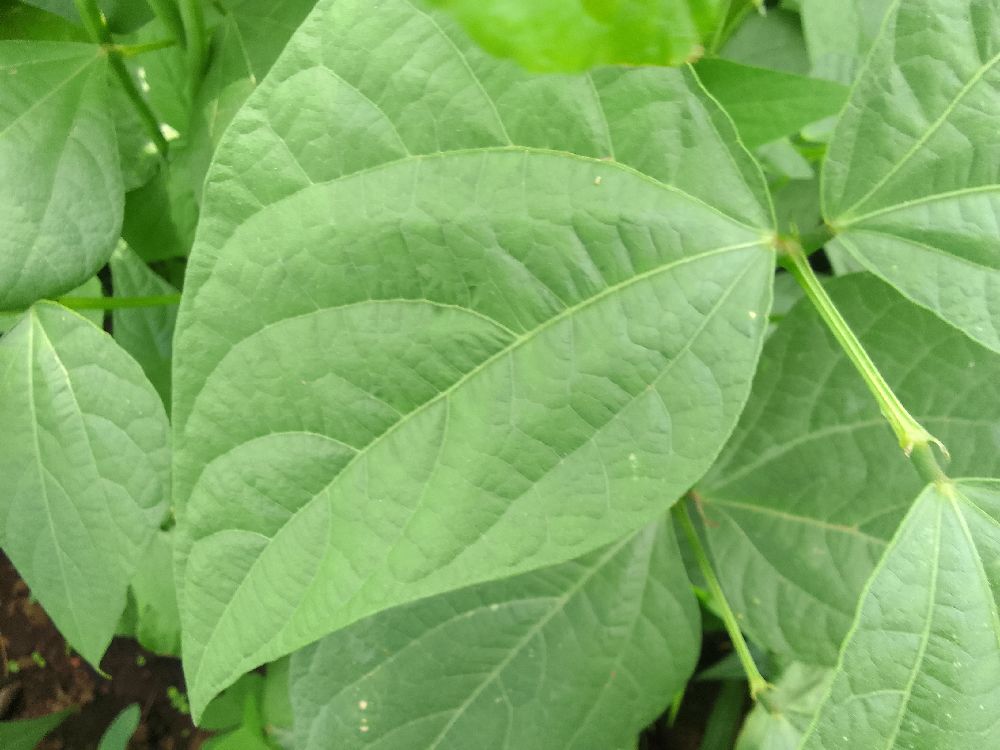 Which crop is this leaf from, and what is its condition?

common bean, healthy
